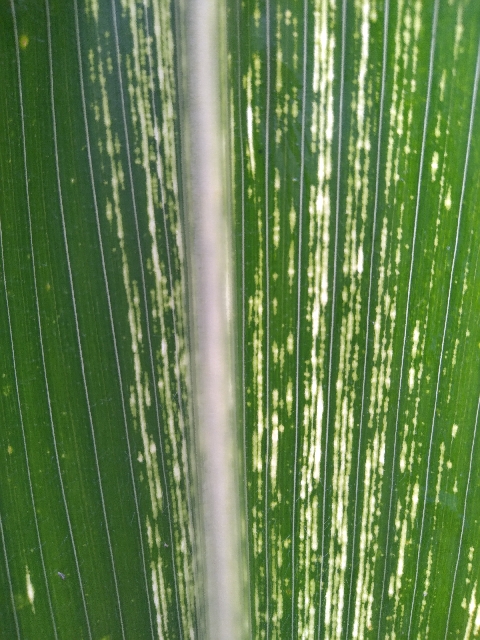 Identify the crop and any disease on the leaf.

maize, maize streak virus
